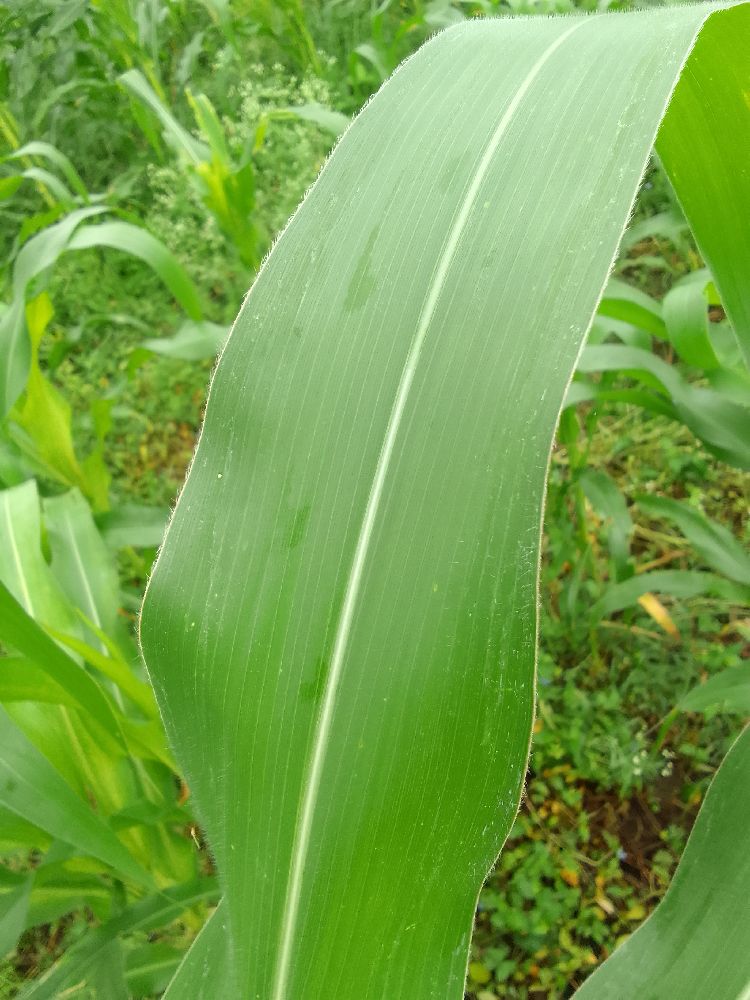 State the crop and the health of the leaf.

maize, healthy
